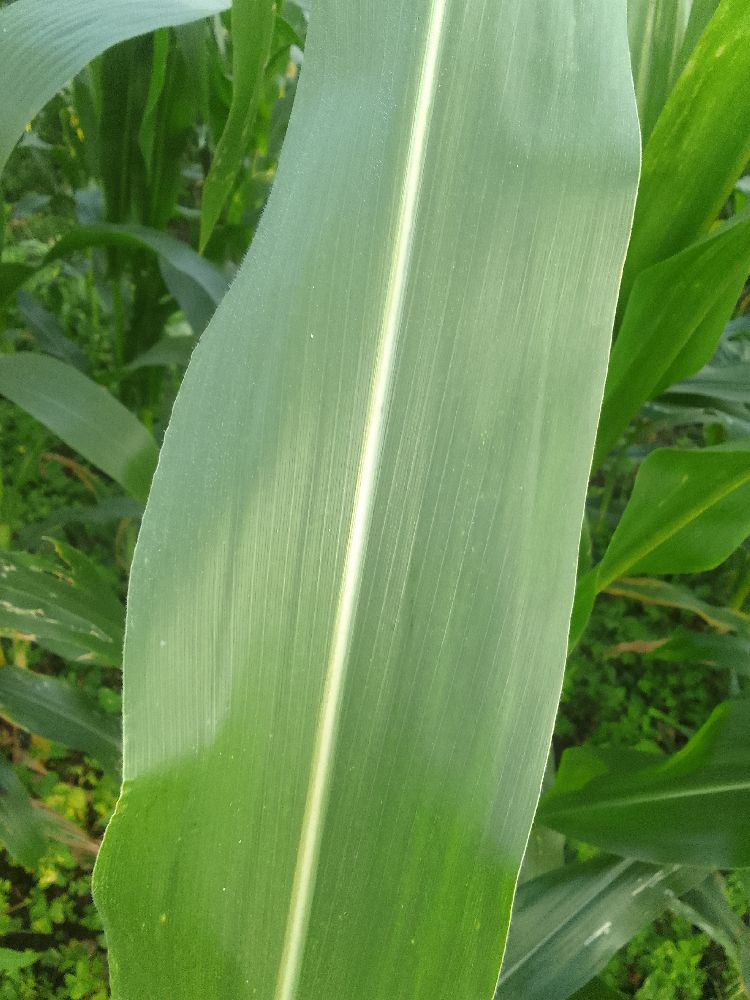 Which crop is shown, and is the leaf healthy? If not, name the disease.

maize, healthy
